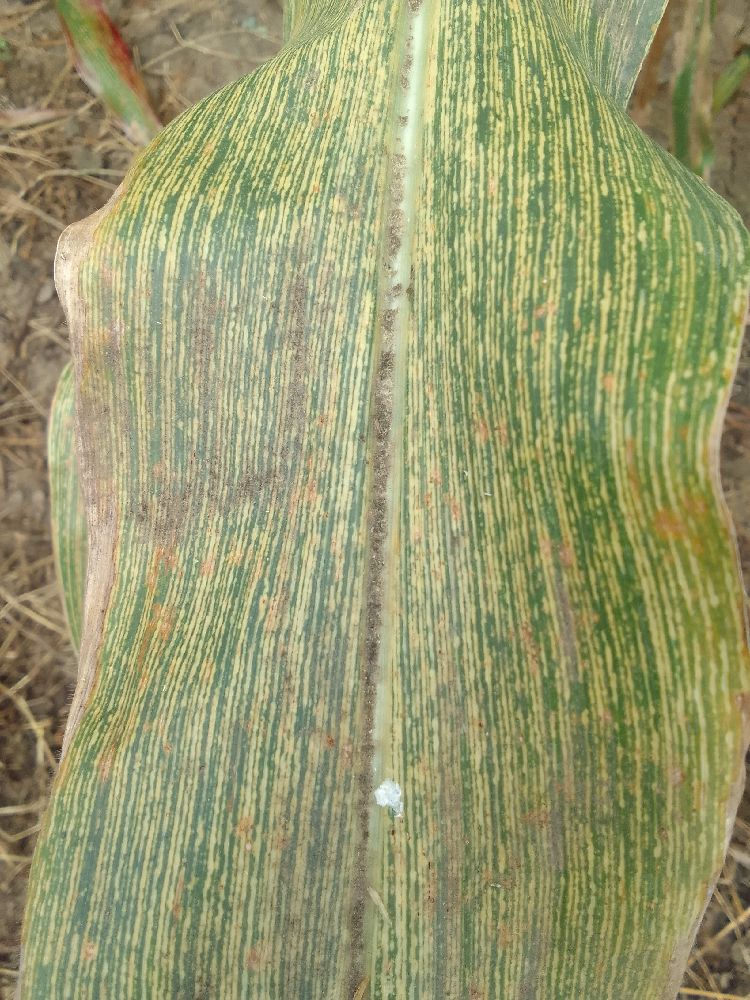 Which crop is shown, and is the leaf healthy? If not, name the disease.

maize, maize streak virus
